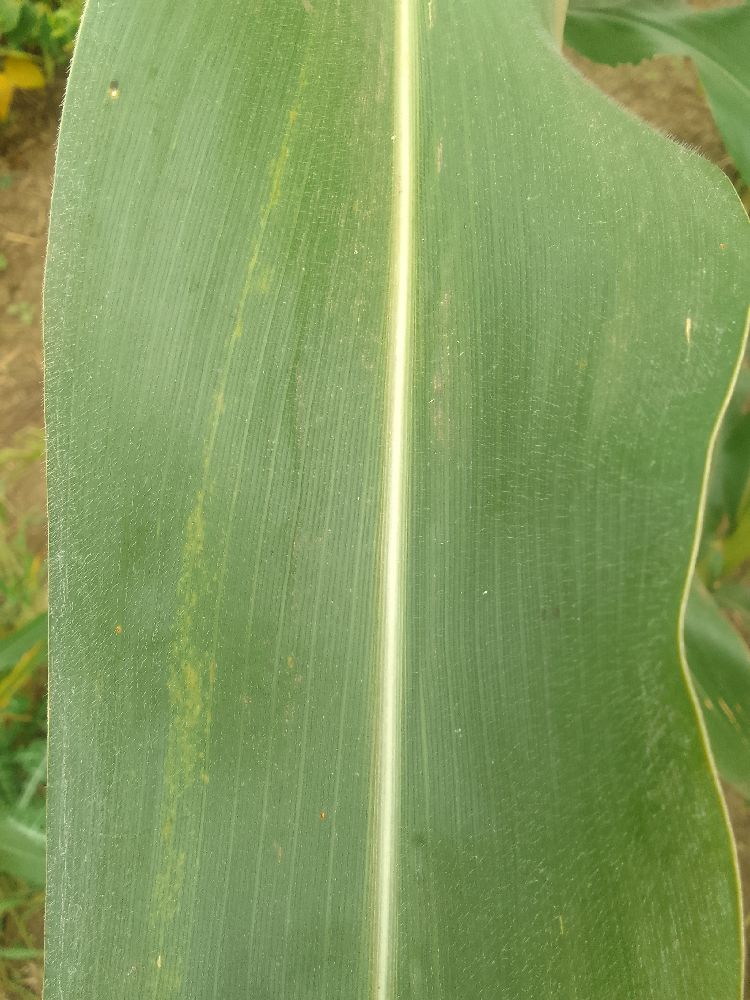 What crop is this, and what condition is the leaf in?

maize, healthy
